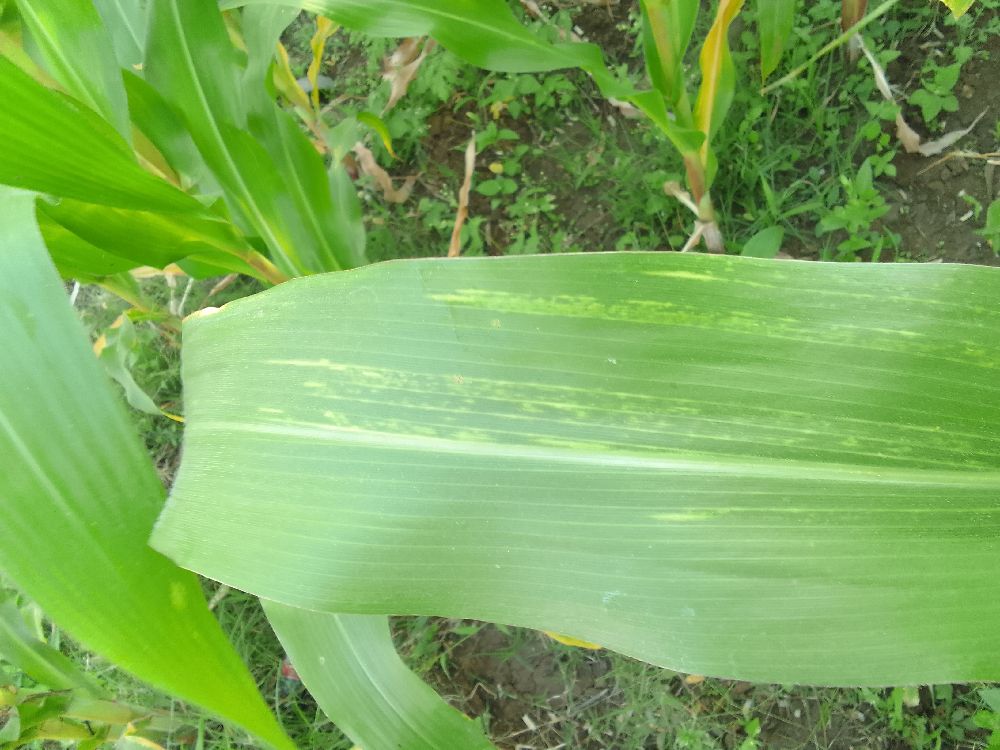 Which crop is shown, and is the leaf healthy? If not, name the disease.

maize, maize lethal necrosis
